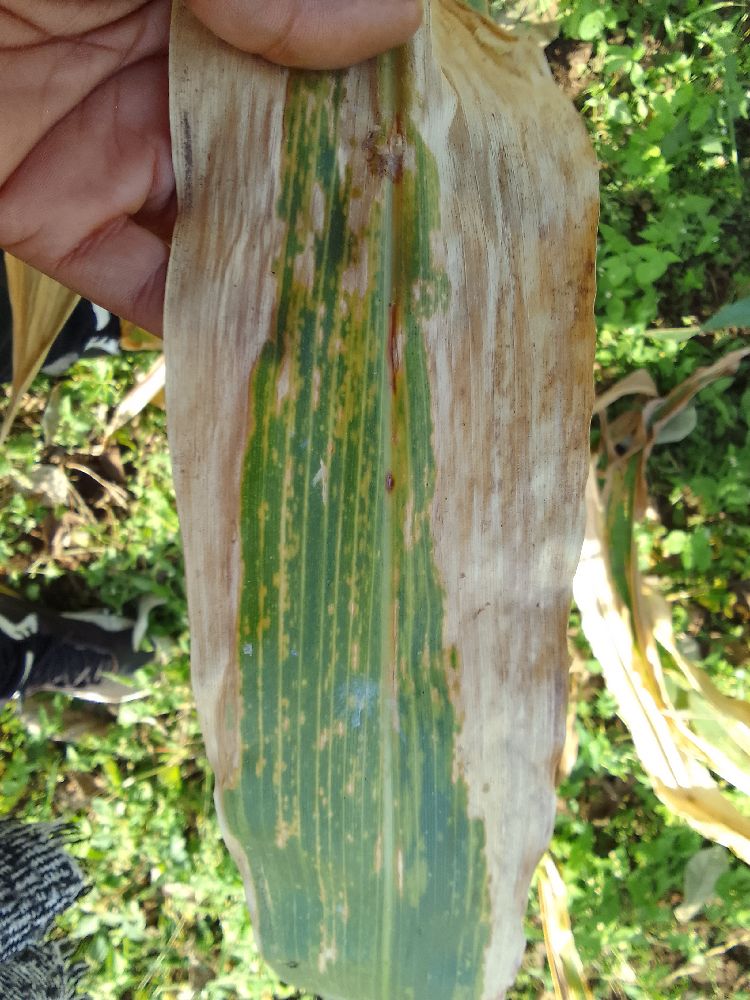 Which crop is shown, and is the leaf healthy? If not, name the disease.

maize, maize lethal necrosis
